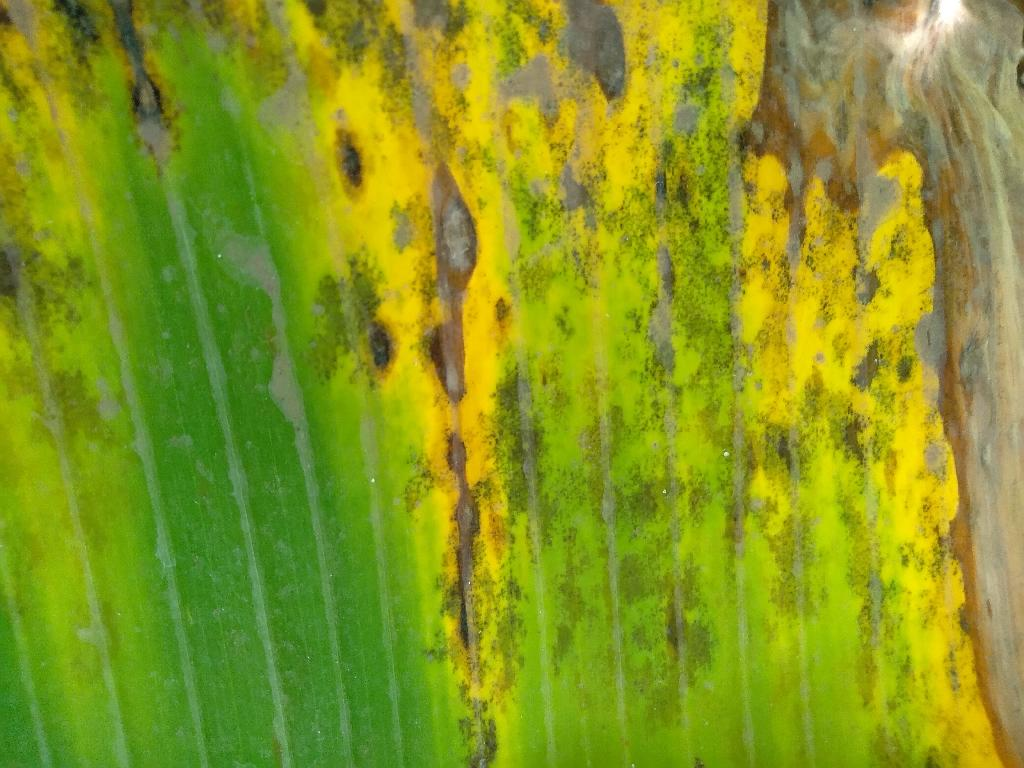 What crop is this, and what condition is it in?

banana, black sigatoka
